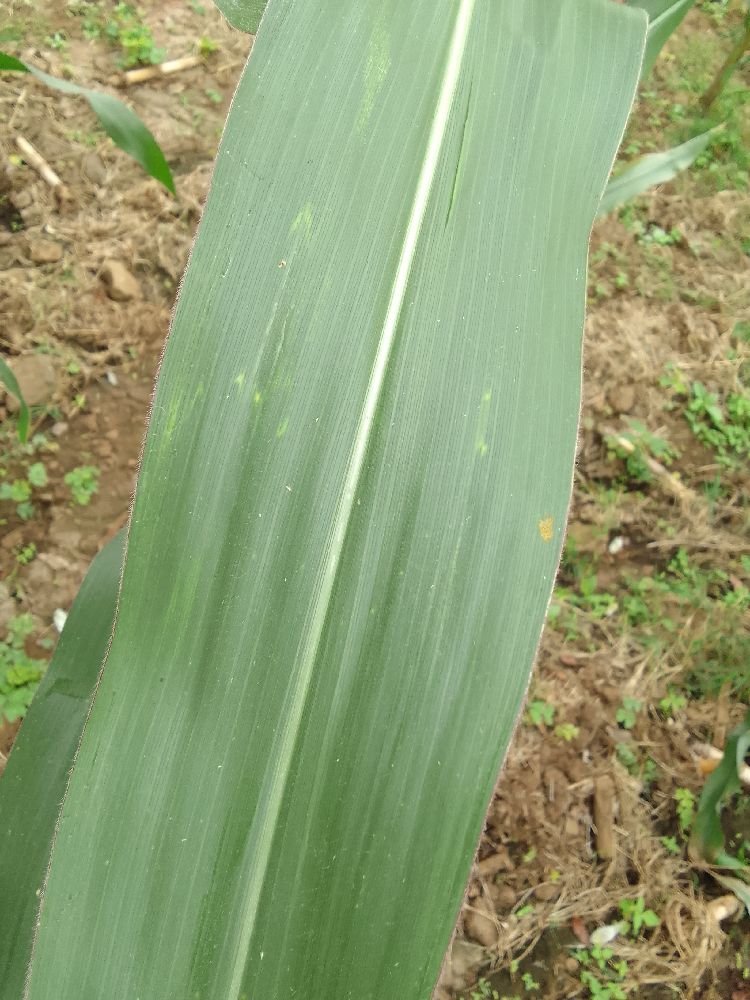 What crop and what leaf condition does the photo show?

maize, healthy
